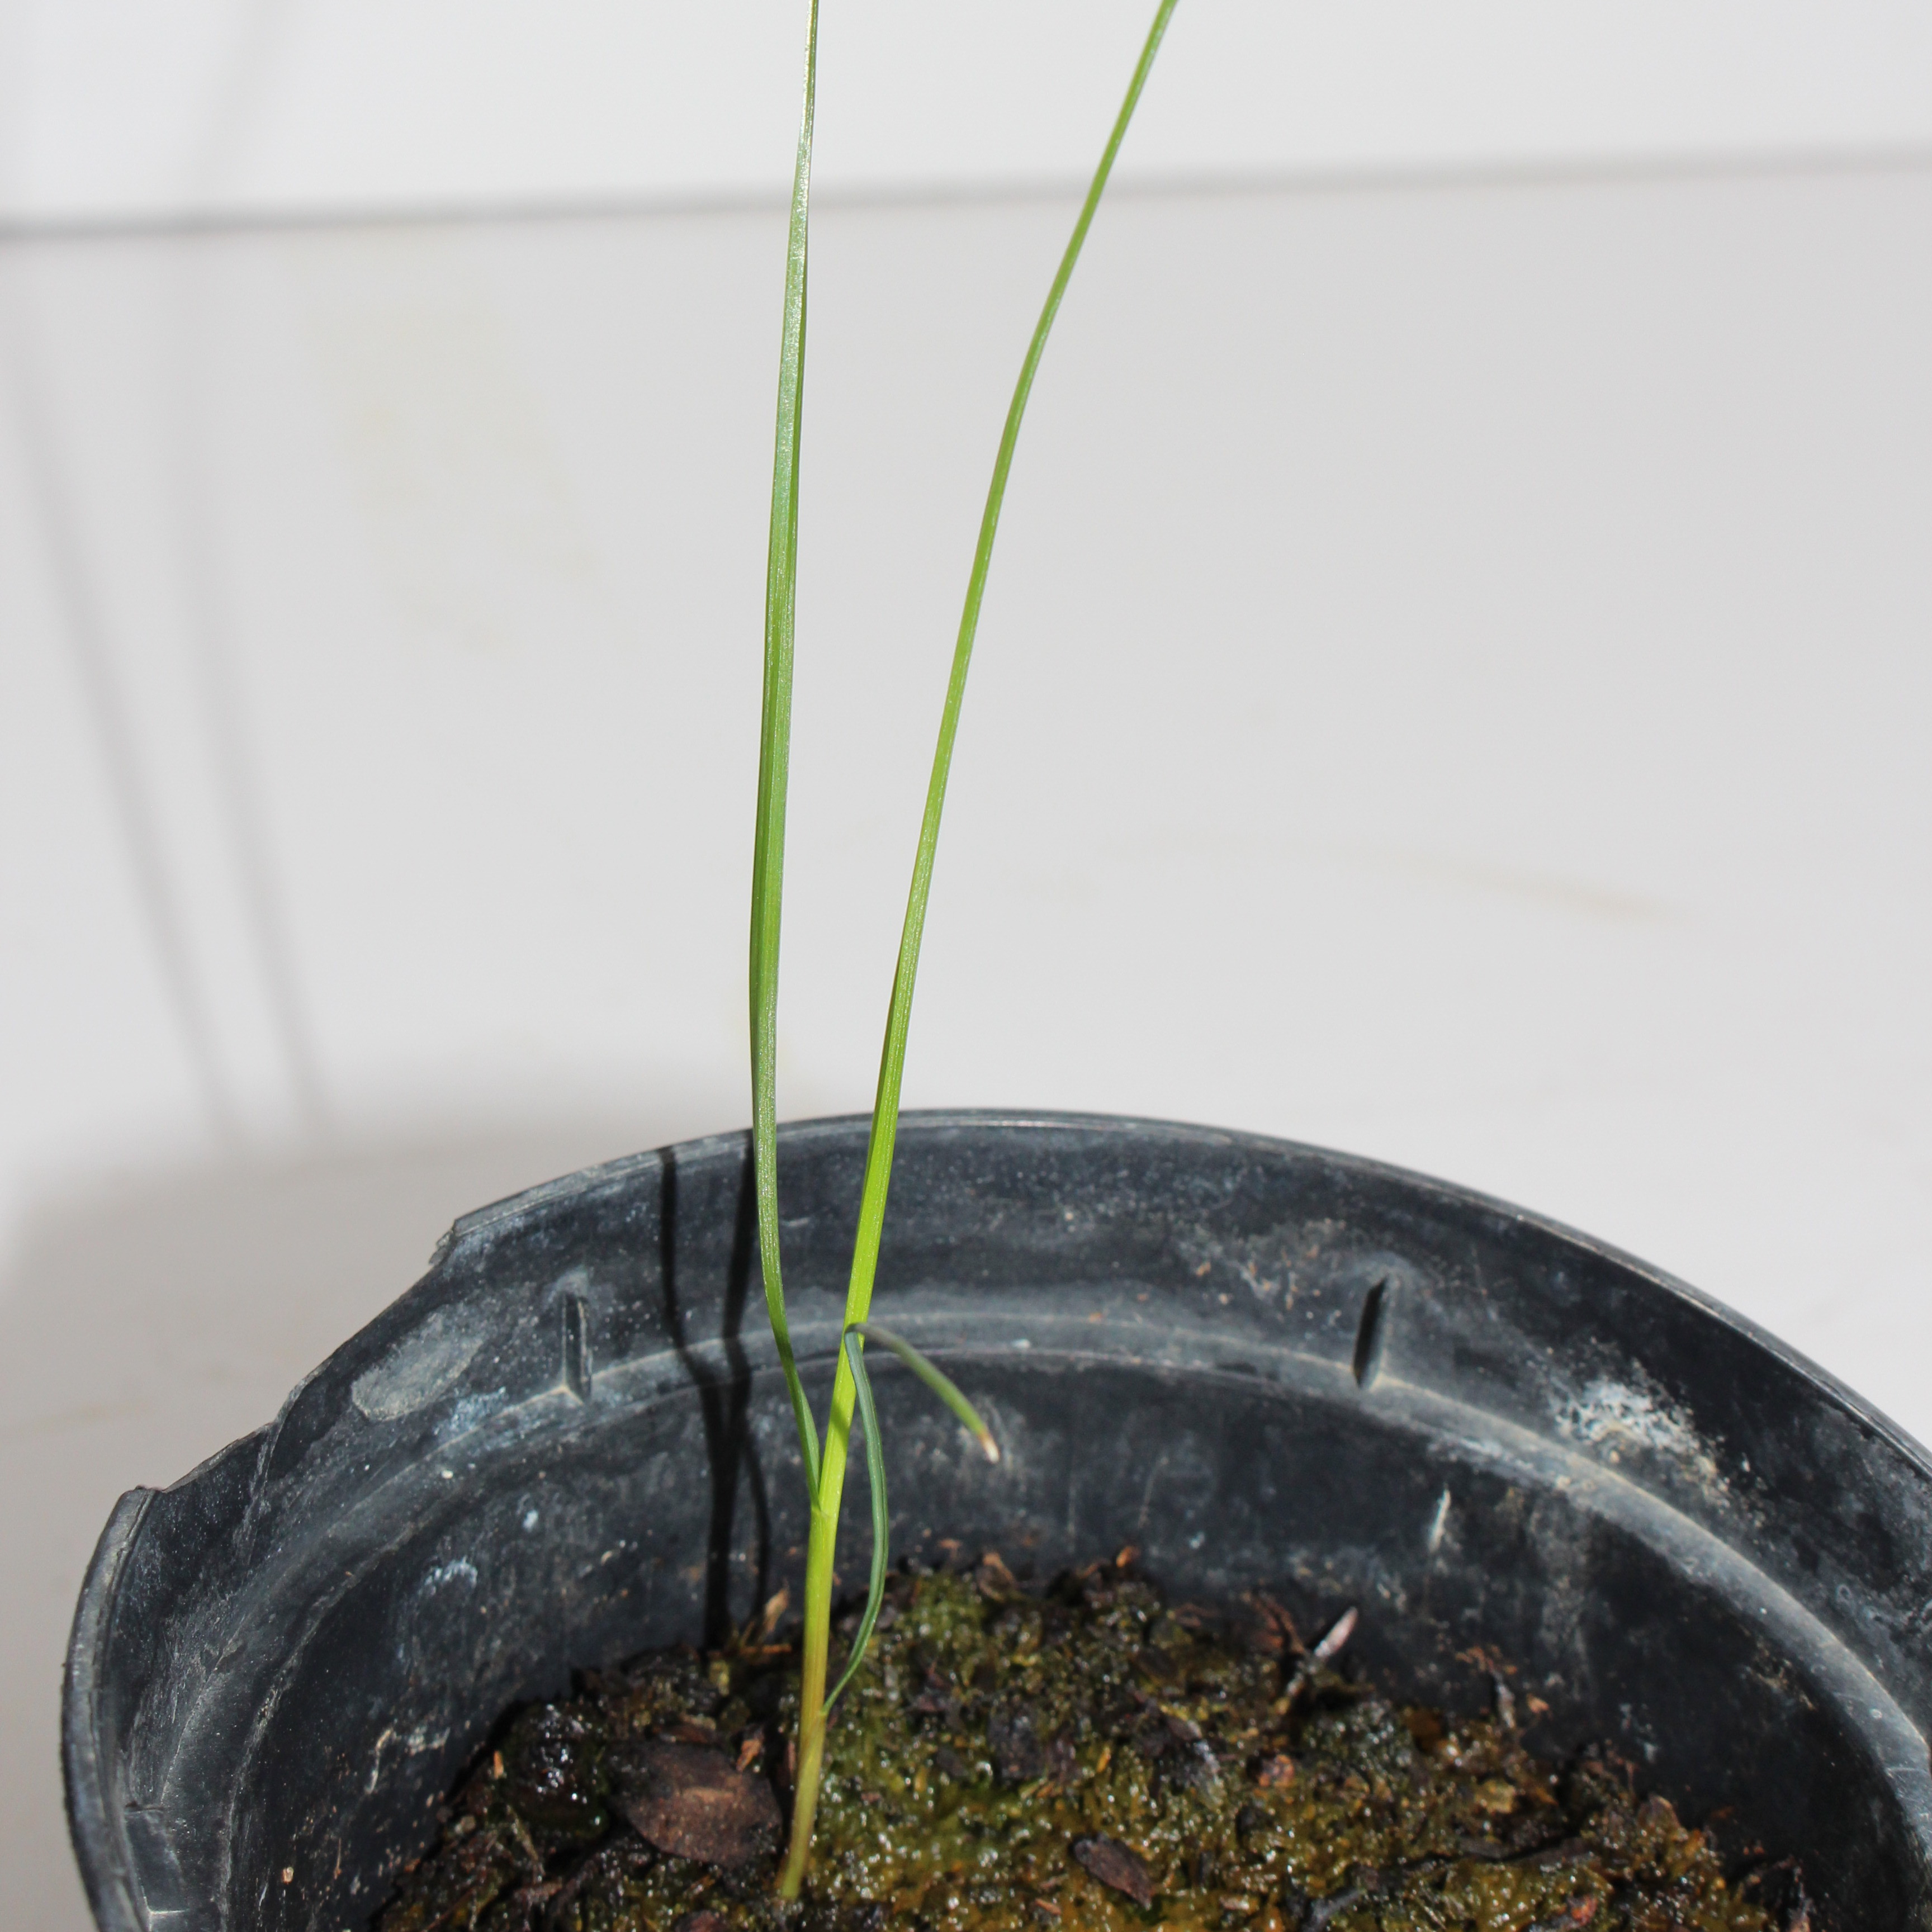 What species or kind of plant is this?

Lolium multiflorum
